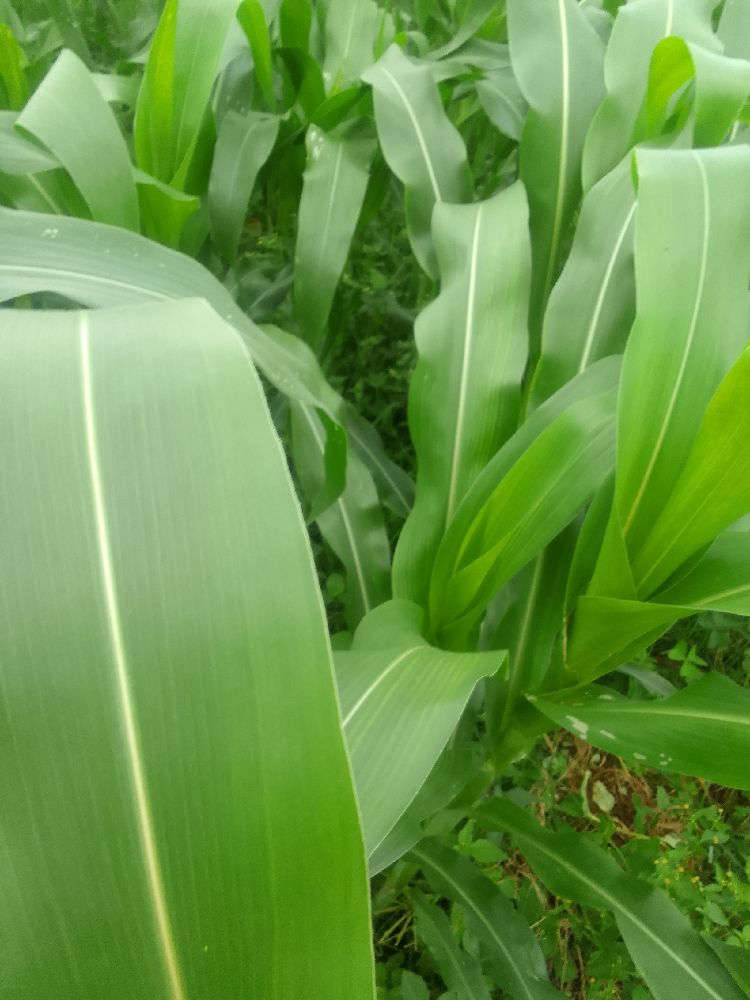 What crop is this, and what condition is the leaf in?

maize, healthy
